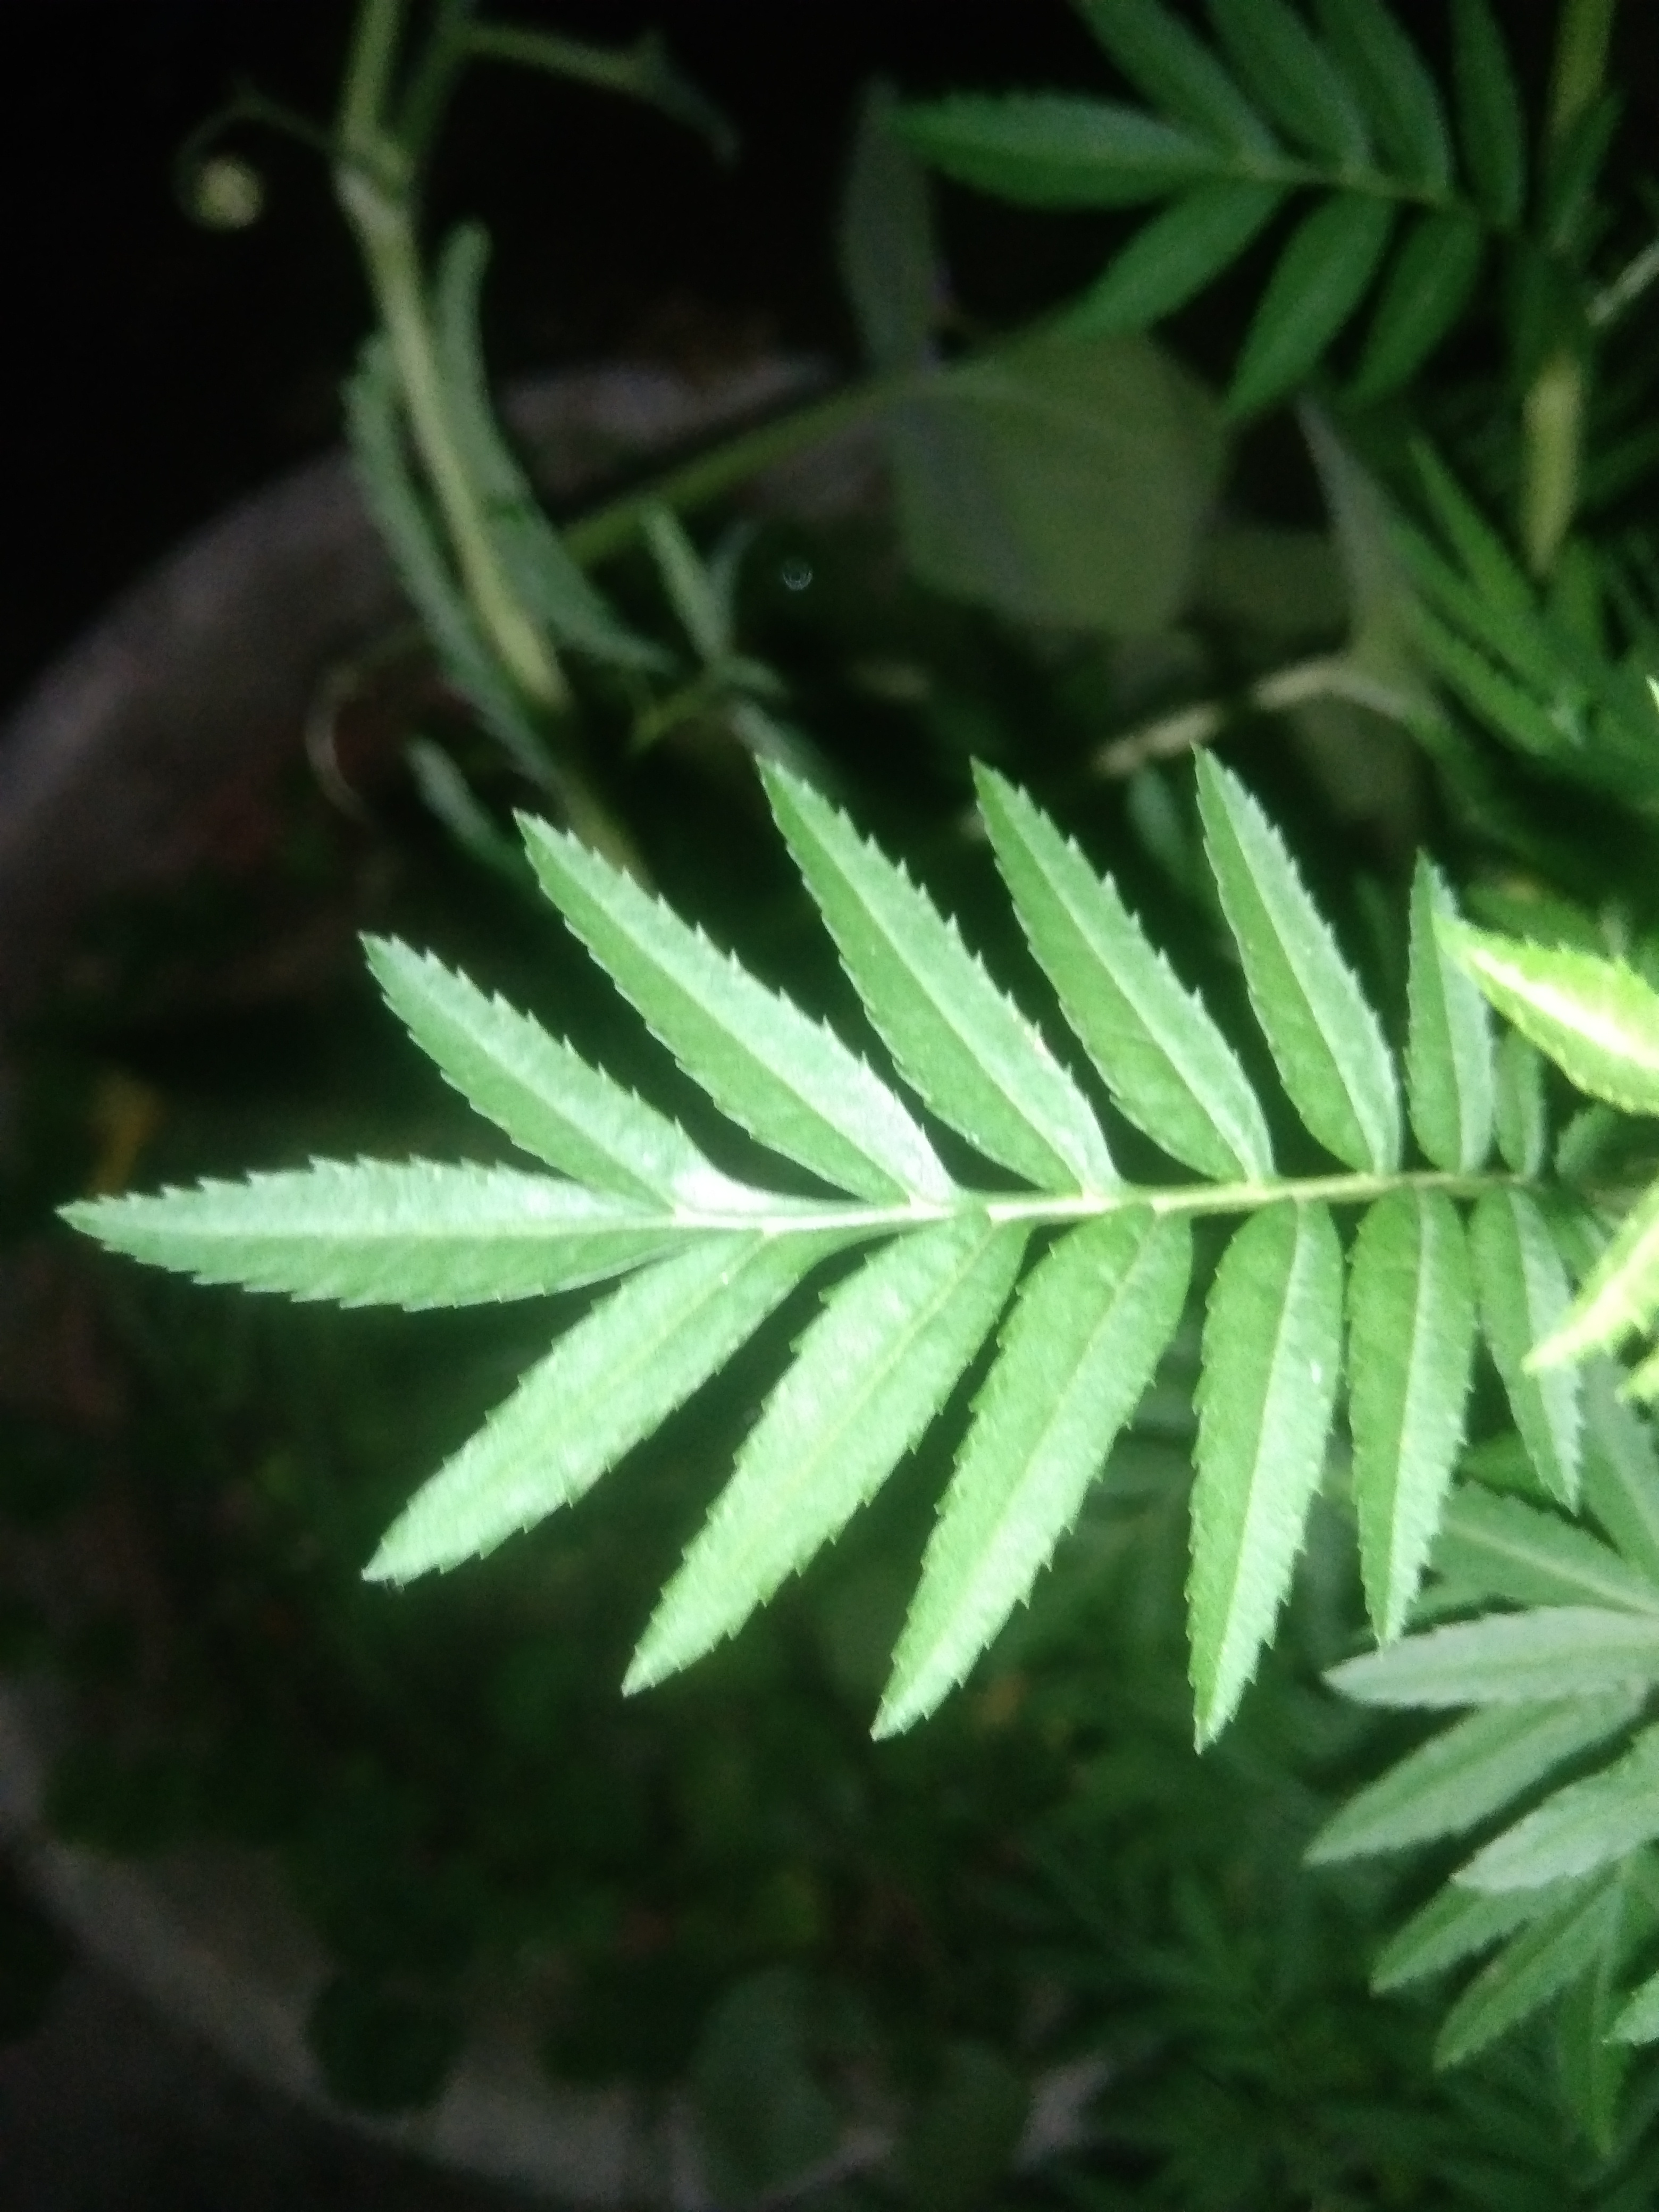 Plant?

marigold
